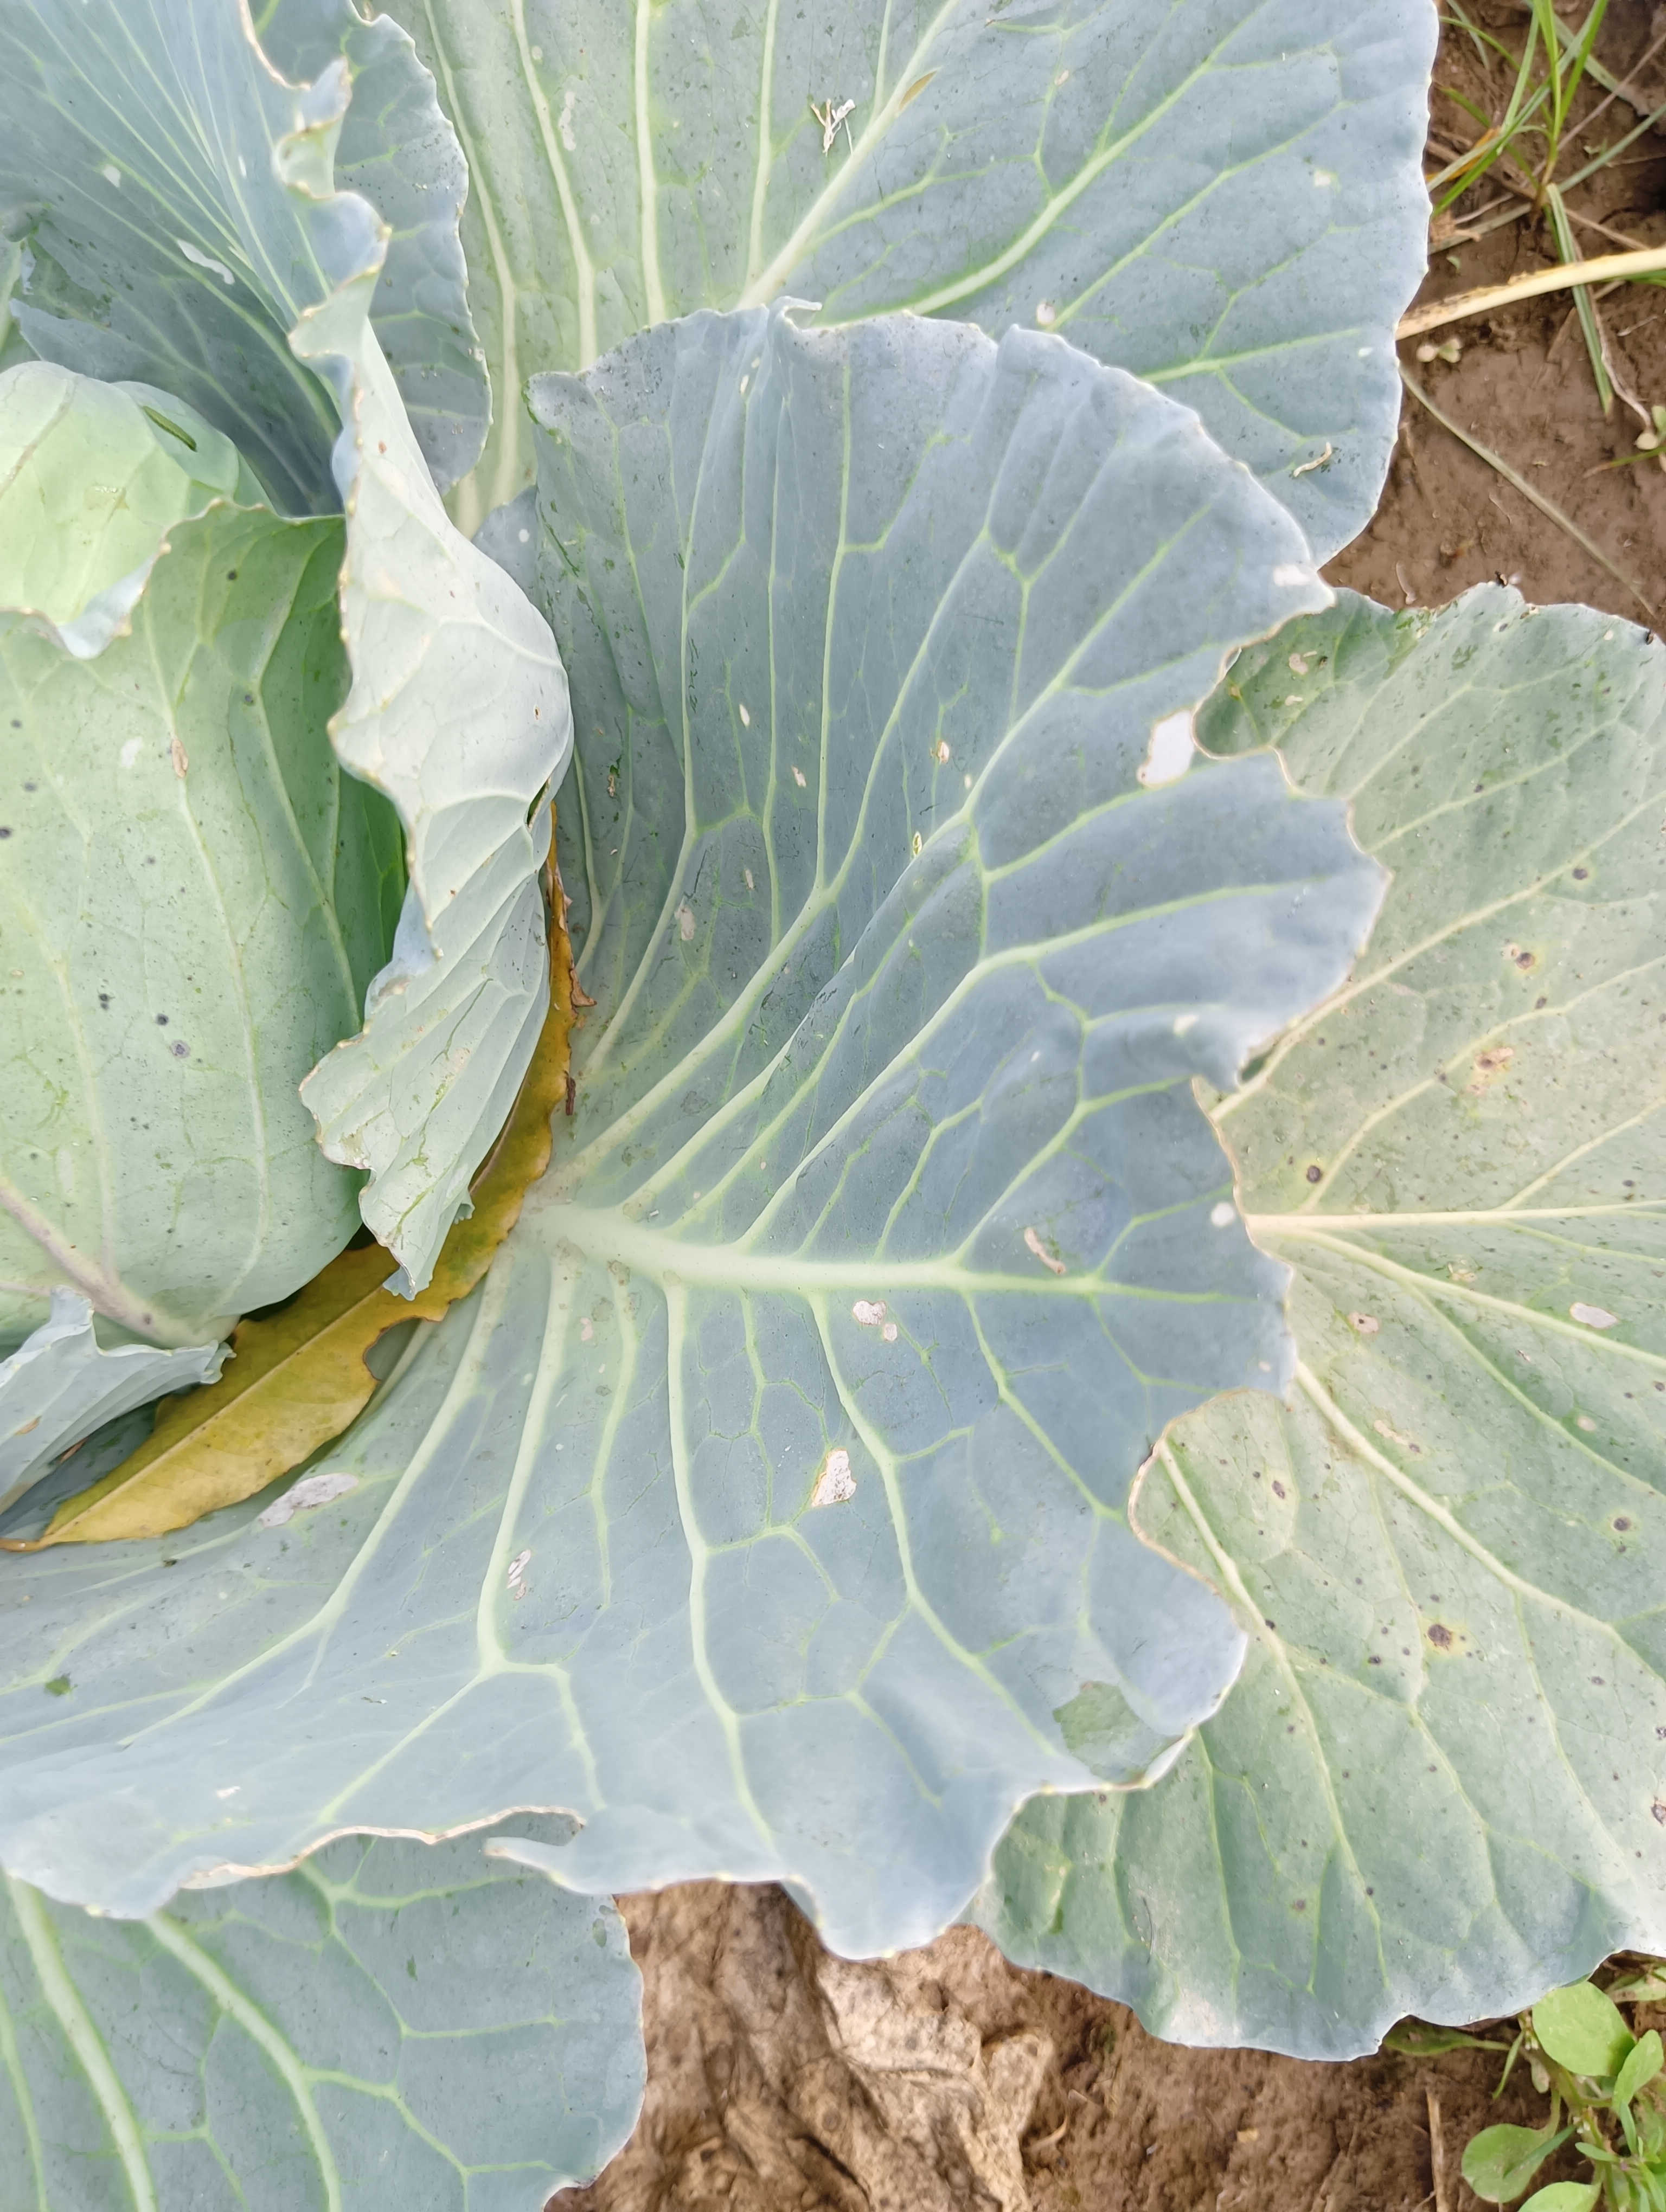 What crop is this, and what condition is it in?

cabbage, healthy
